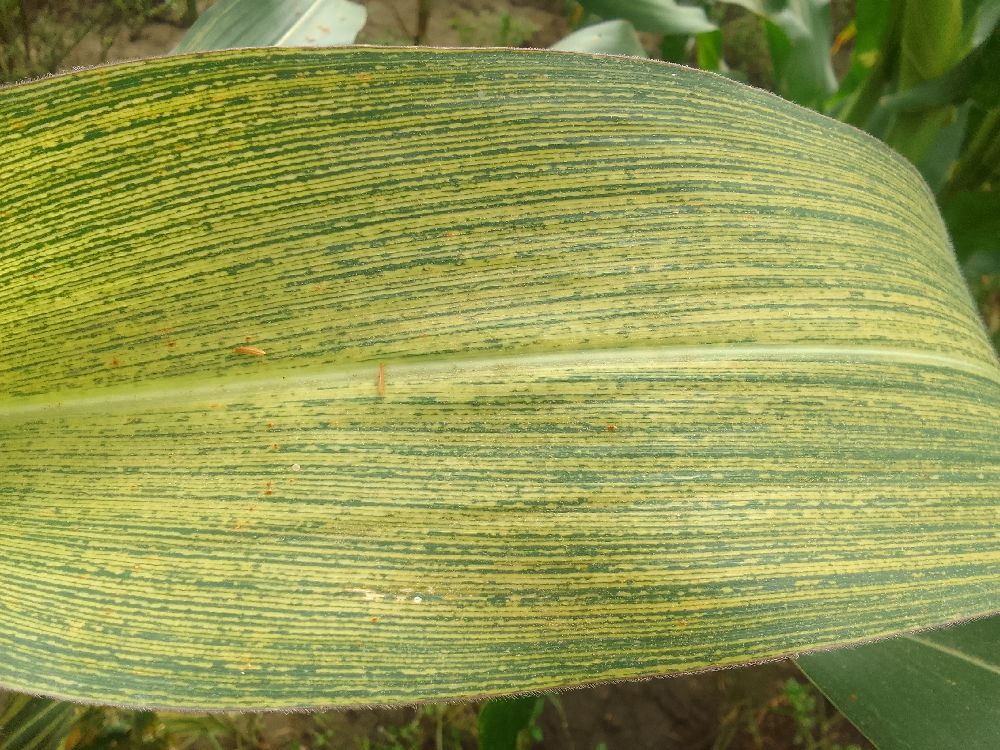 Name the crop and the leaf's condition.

maize, maize streak virus
